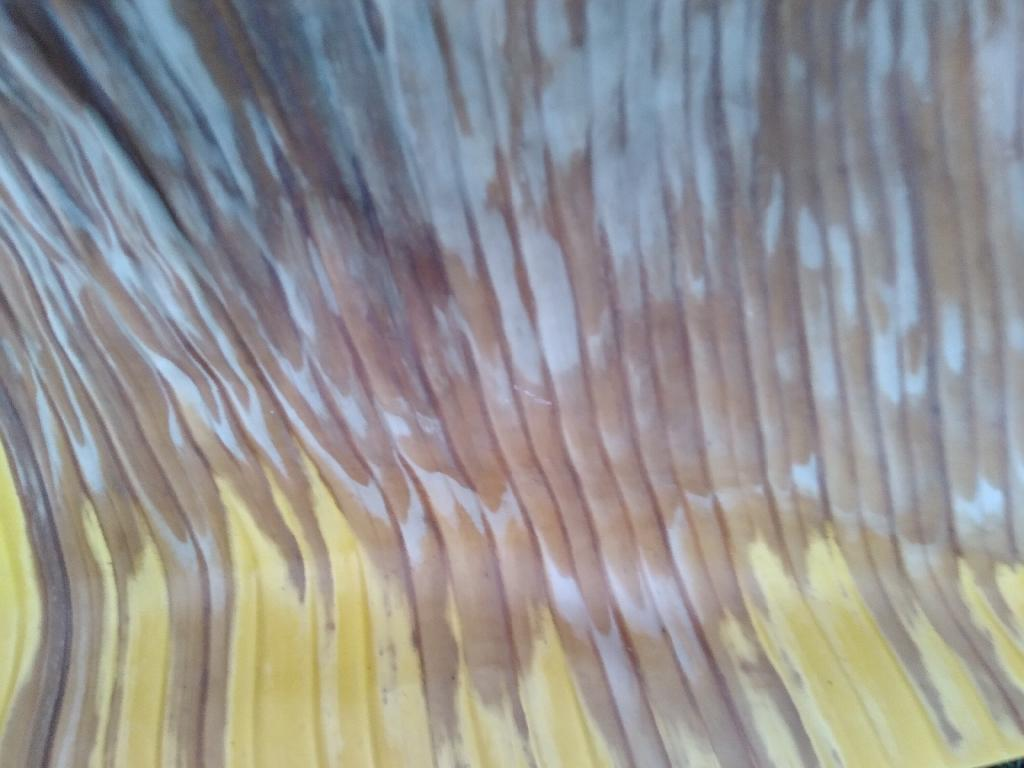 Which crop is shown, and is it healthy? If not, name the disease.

banana, fusarium wilt race 1
